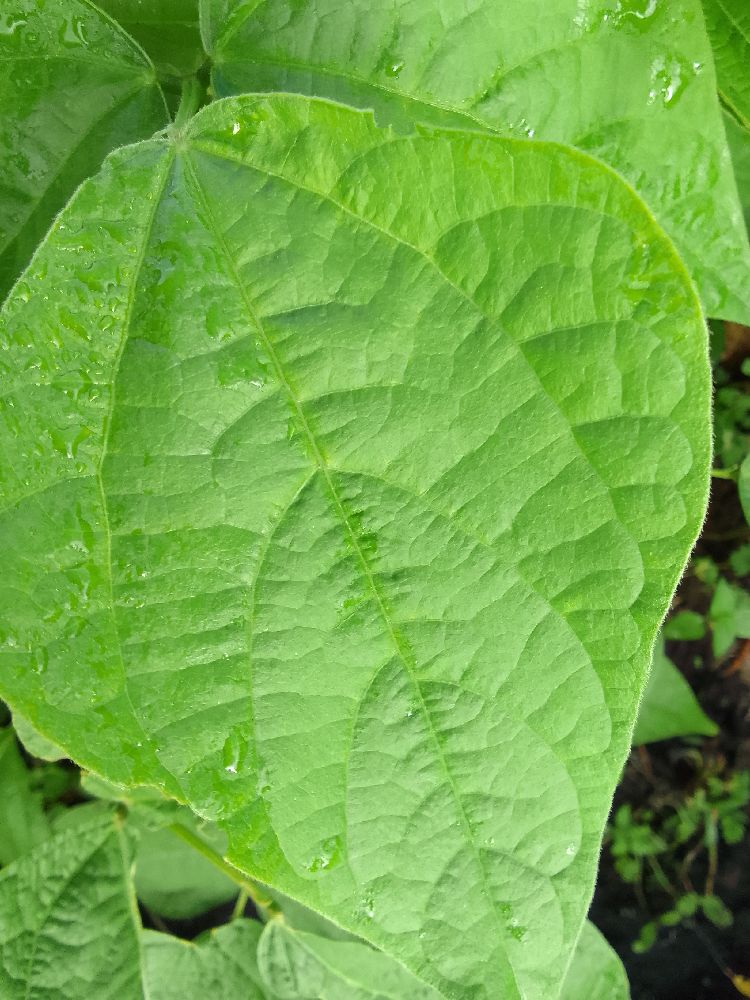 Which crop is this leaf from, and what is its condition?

common bean, healthy
